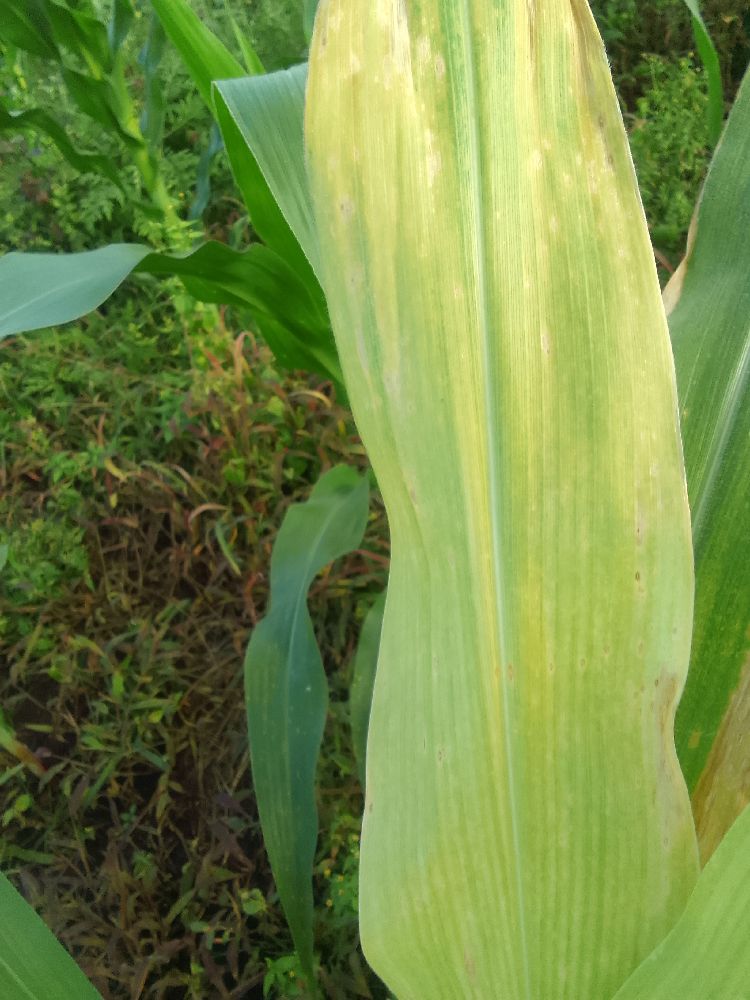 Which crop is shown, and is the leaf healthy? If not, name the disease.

maize, maize lethal necrosis
